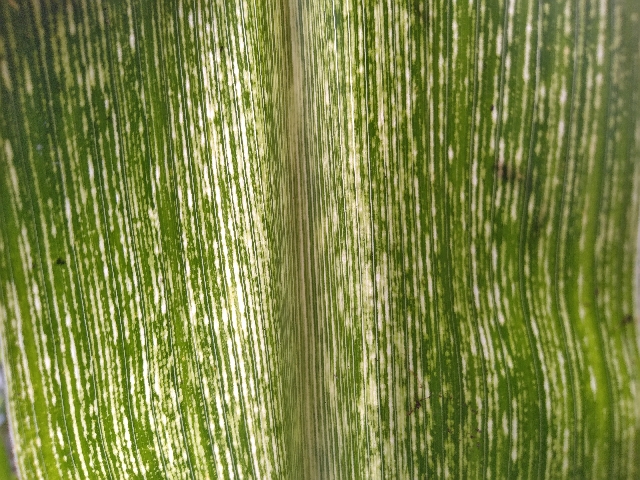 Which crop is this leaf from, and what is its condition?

maize, maize streak virus
